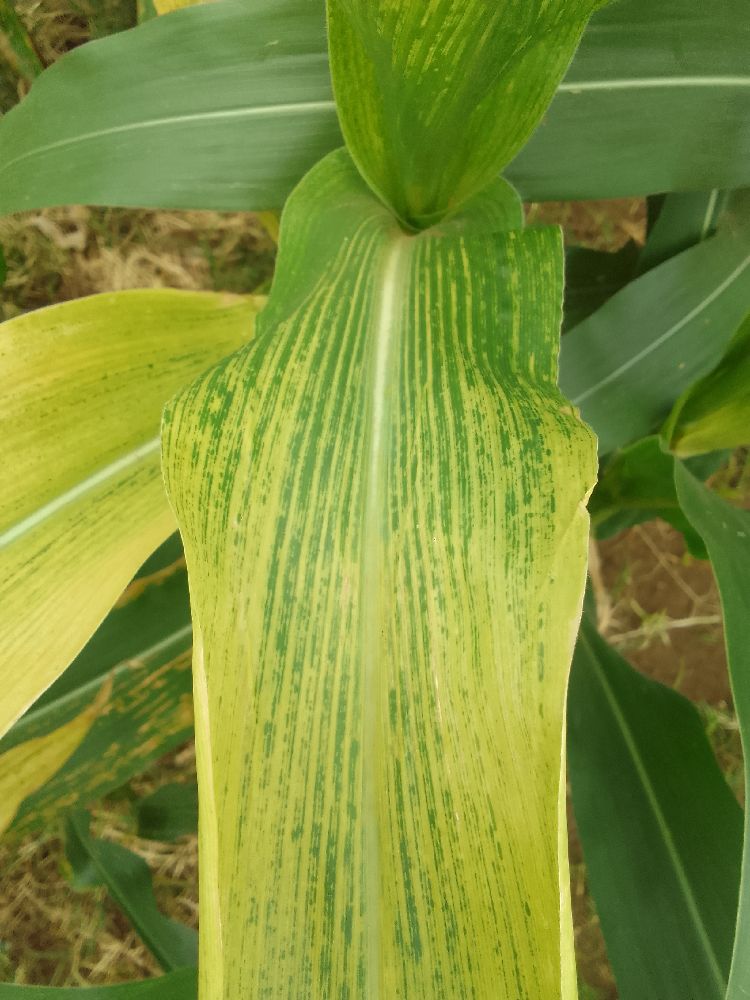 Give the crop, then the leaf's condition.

maize, maize lethal necrosis
